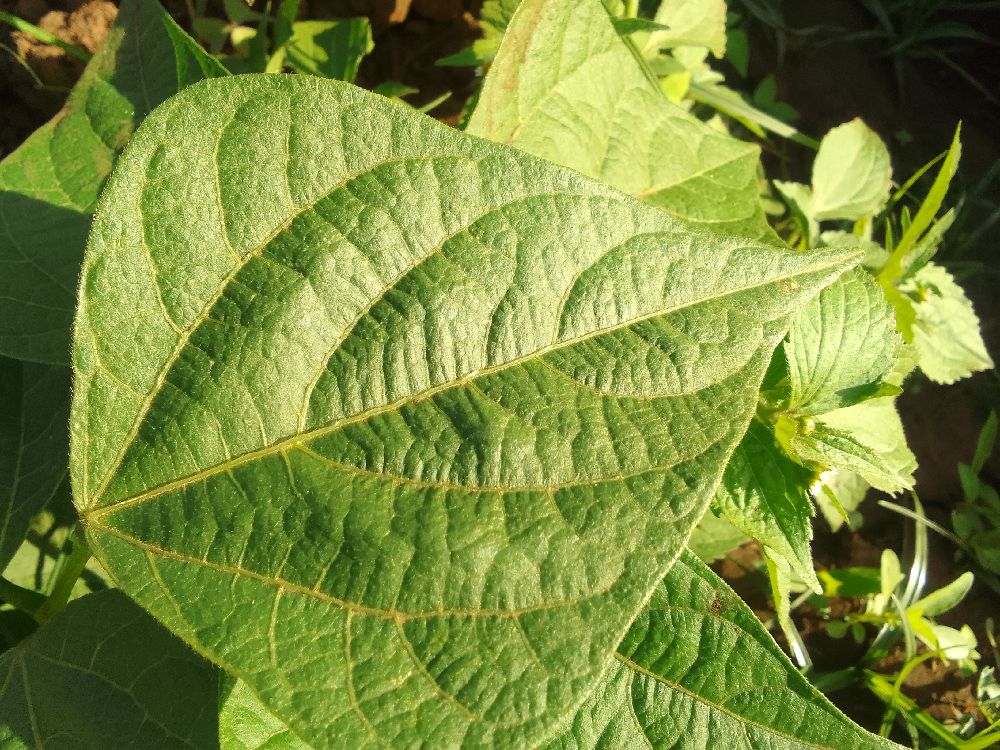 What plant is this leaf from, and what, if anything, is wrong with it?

common bean, healthy
